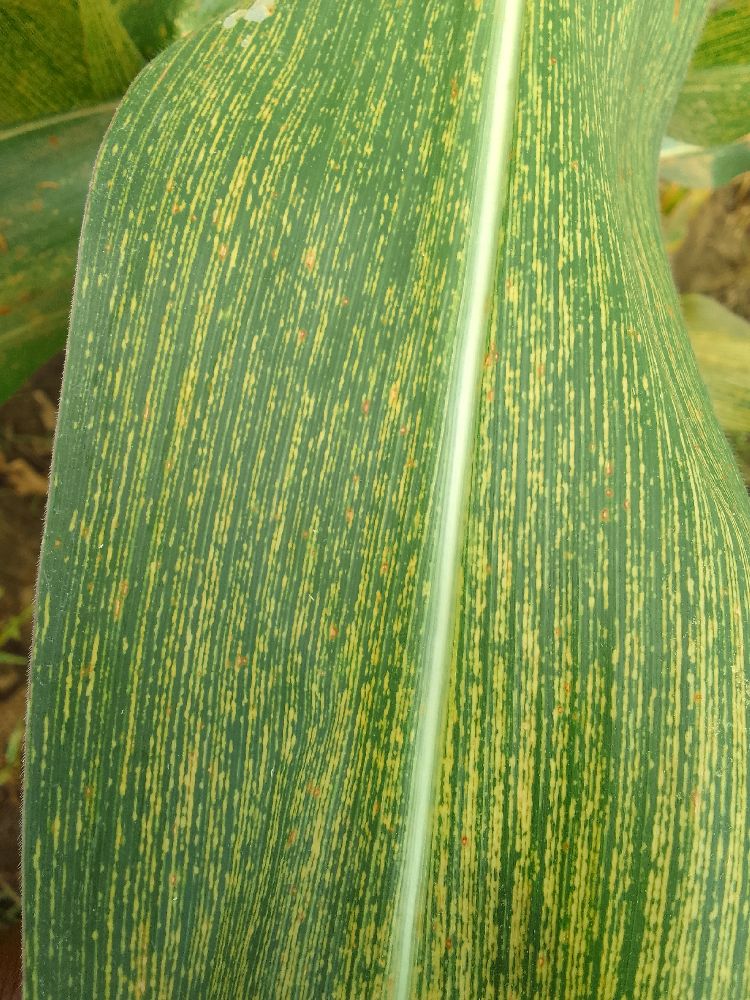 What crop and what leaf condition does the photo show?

maize, maize streak virus
